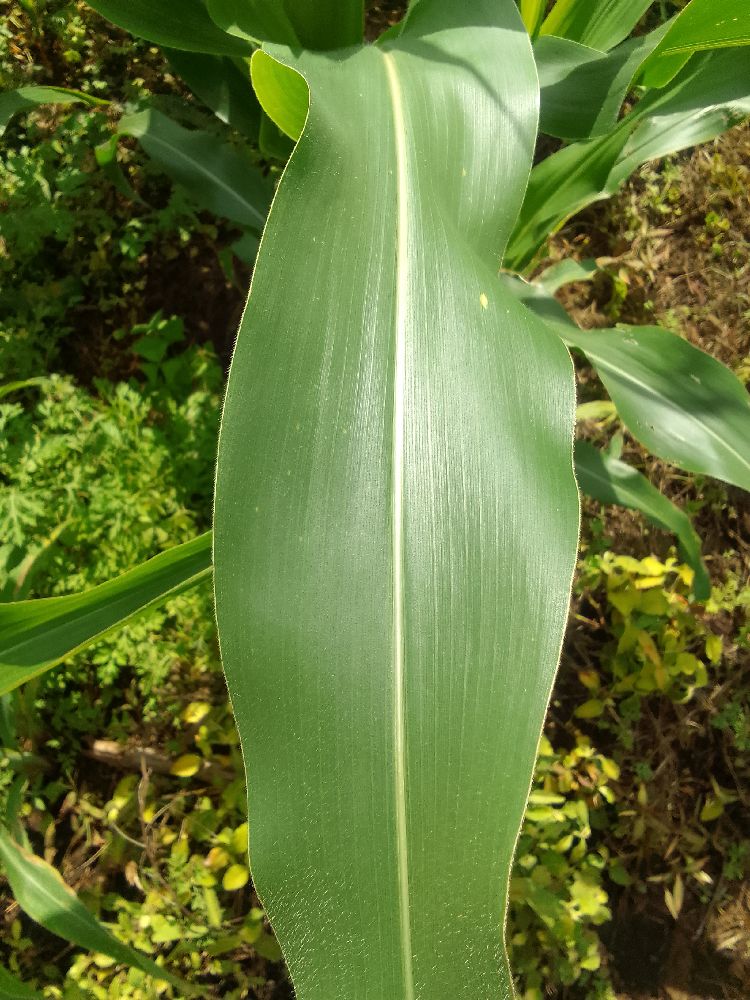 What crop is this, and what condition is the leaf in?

maize, healthy
